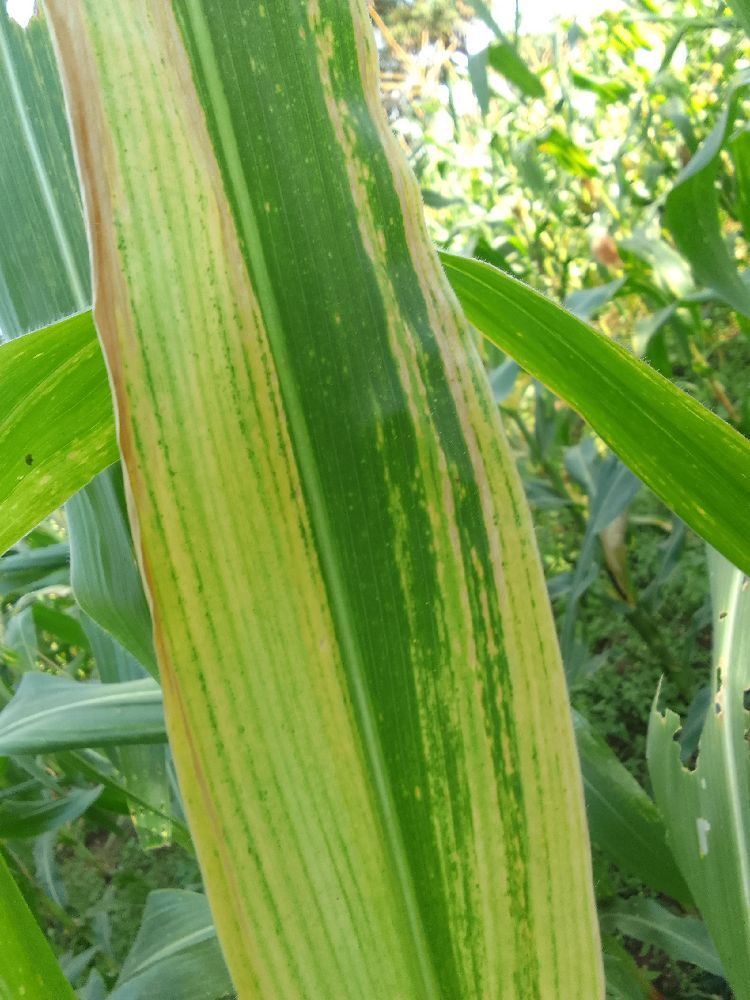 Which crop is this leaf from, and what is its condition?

maize, maize lethal necrosis
